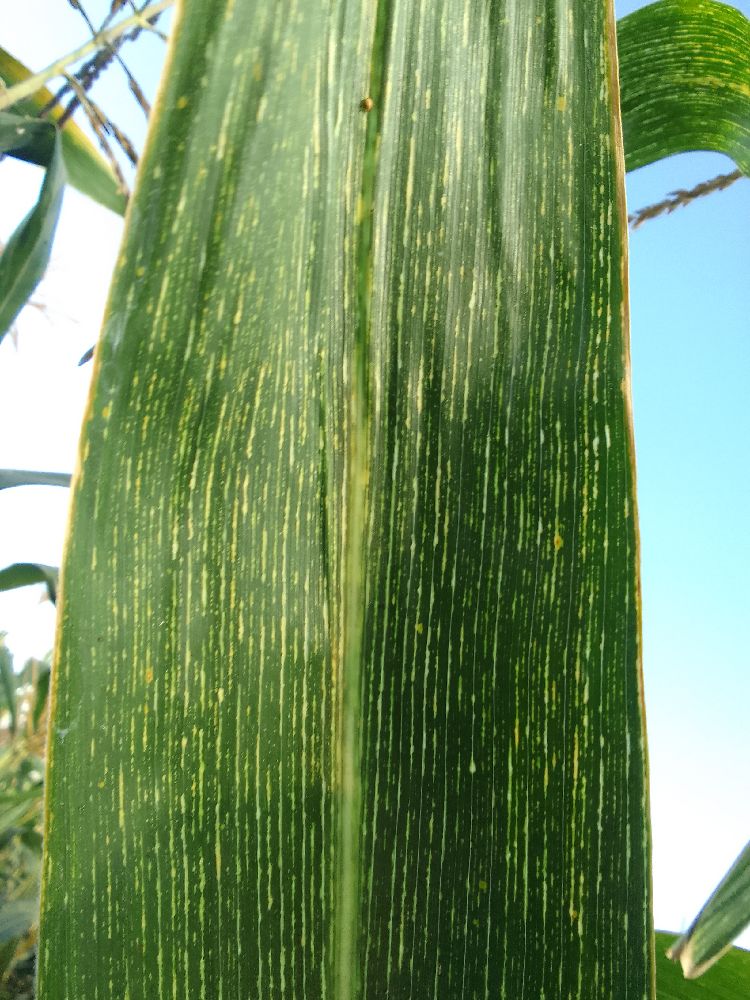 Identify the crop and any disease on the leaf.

maize, maize streak virus
